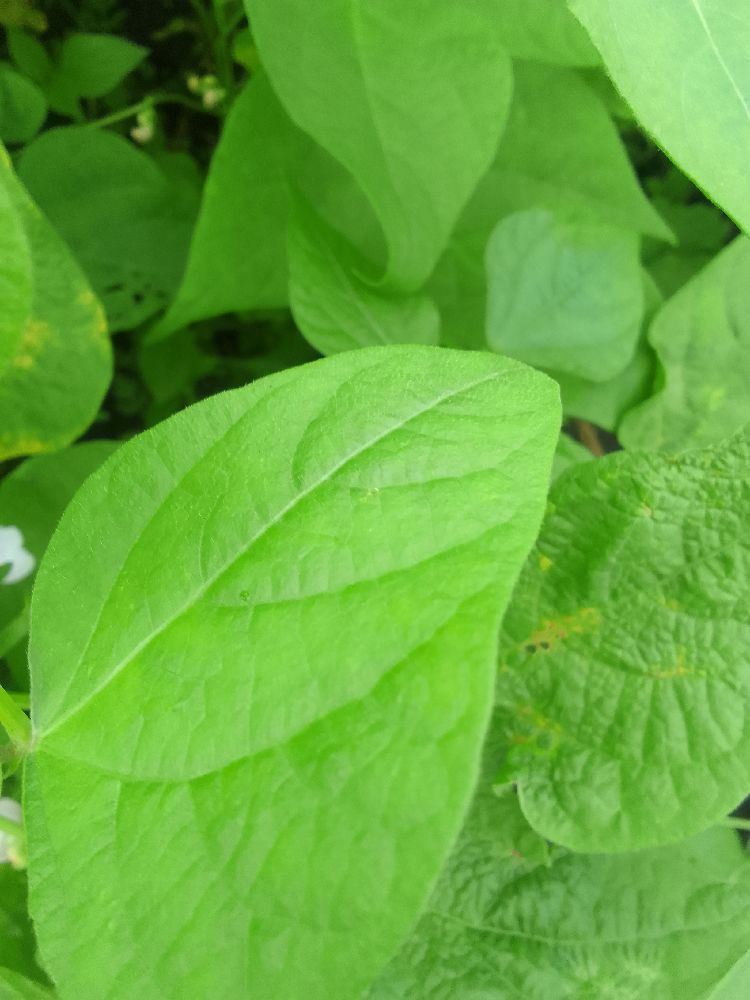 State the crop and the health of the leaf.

common bean, healthy
